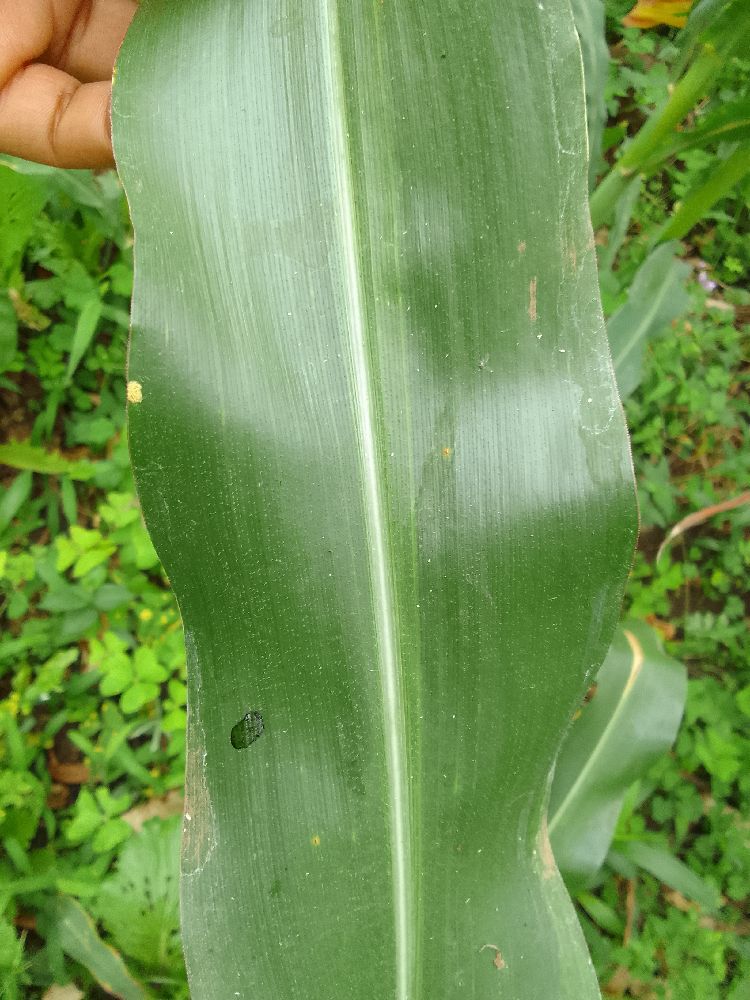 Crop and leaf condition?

maize, healthy
